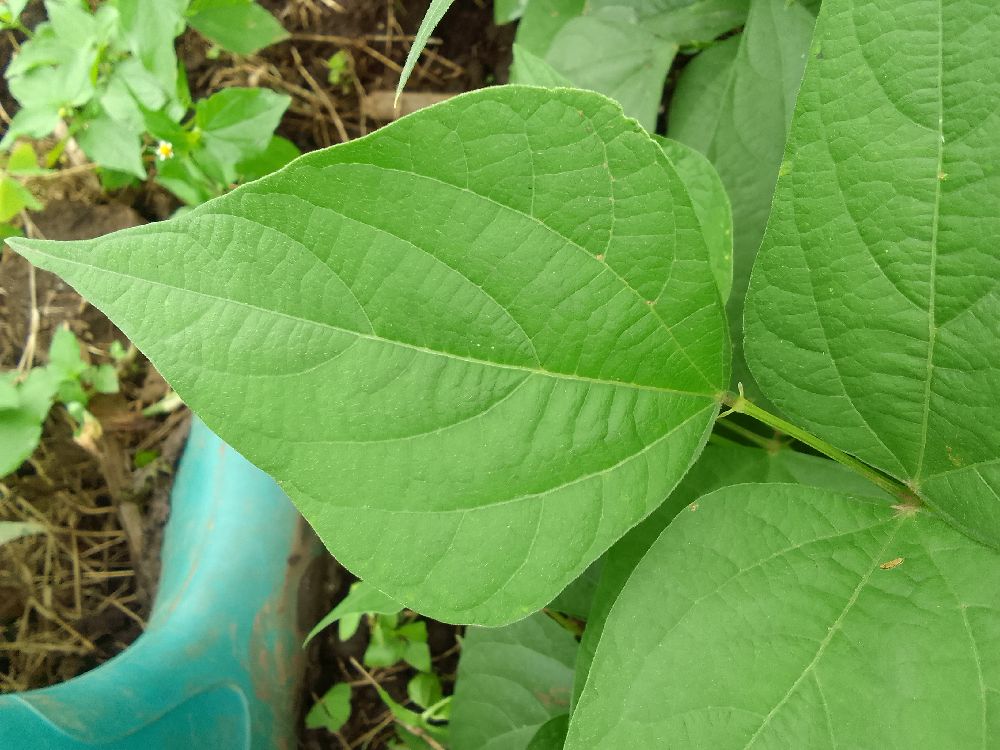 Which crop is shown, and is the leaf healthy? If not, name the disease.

common bean, healthy
